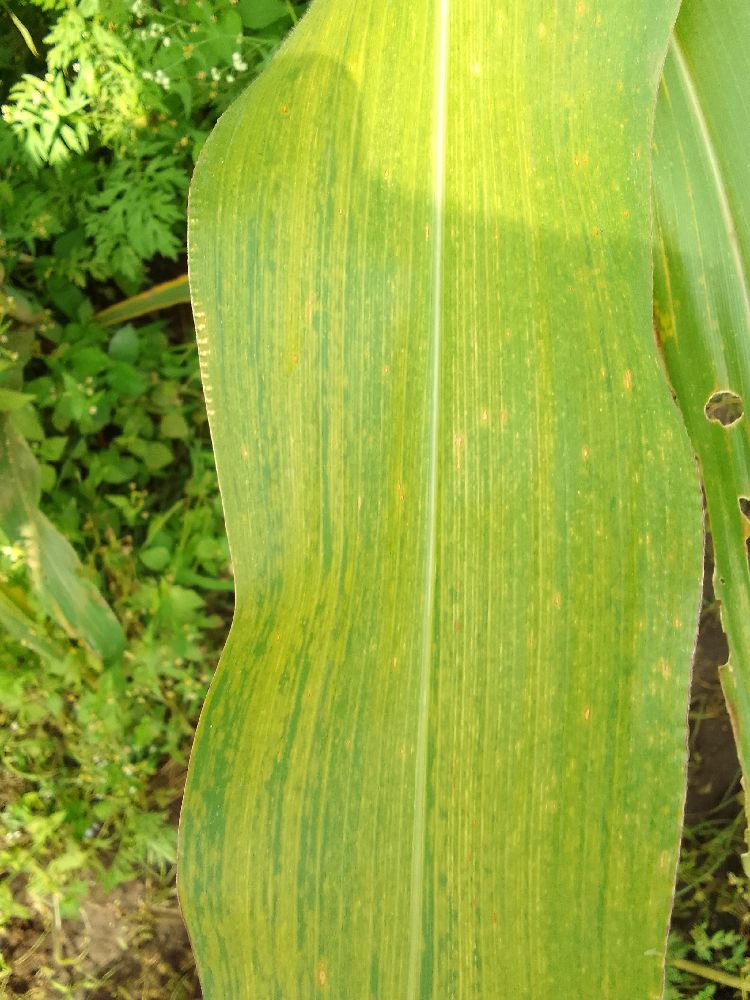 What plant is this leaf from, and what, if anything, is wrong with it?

maize, maize lethal necrosis
